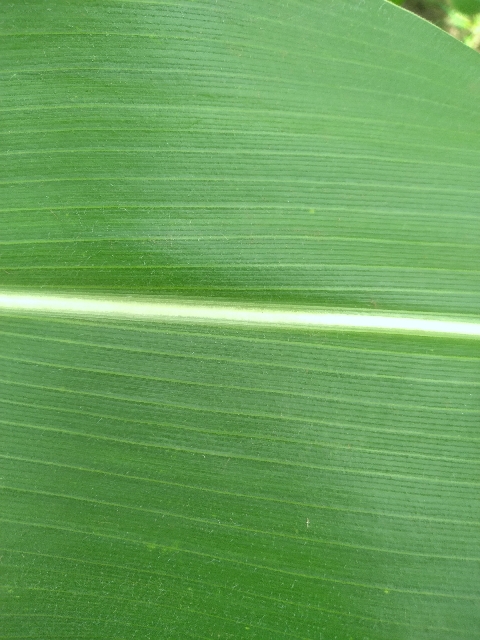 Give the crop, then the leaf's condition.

maize, healthy
